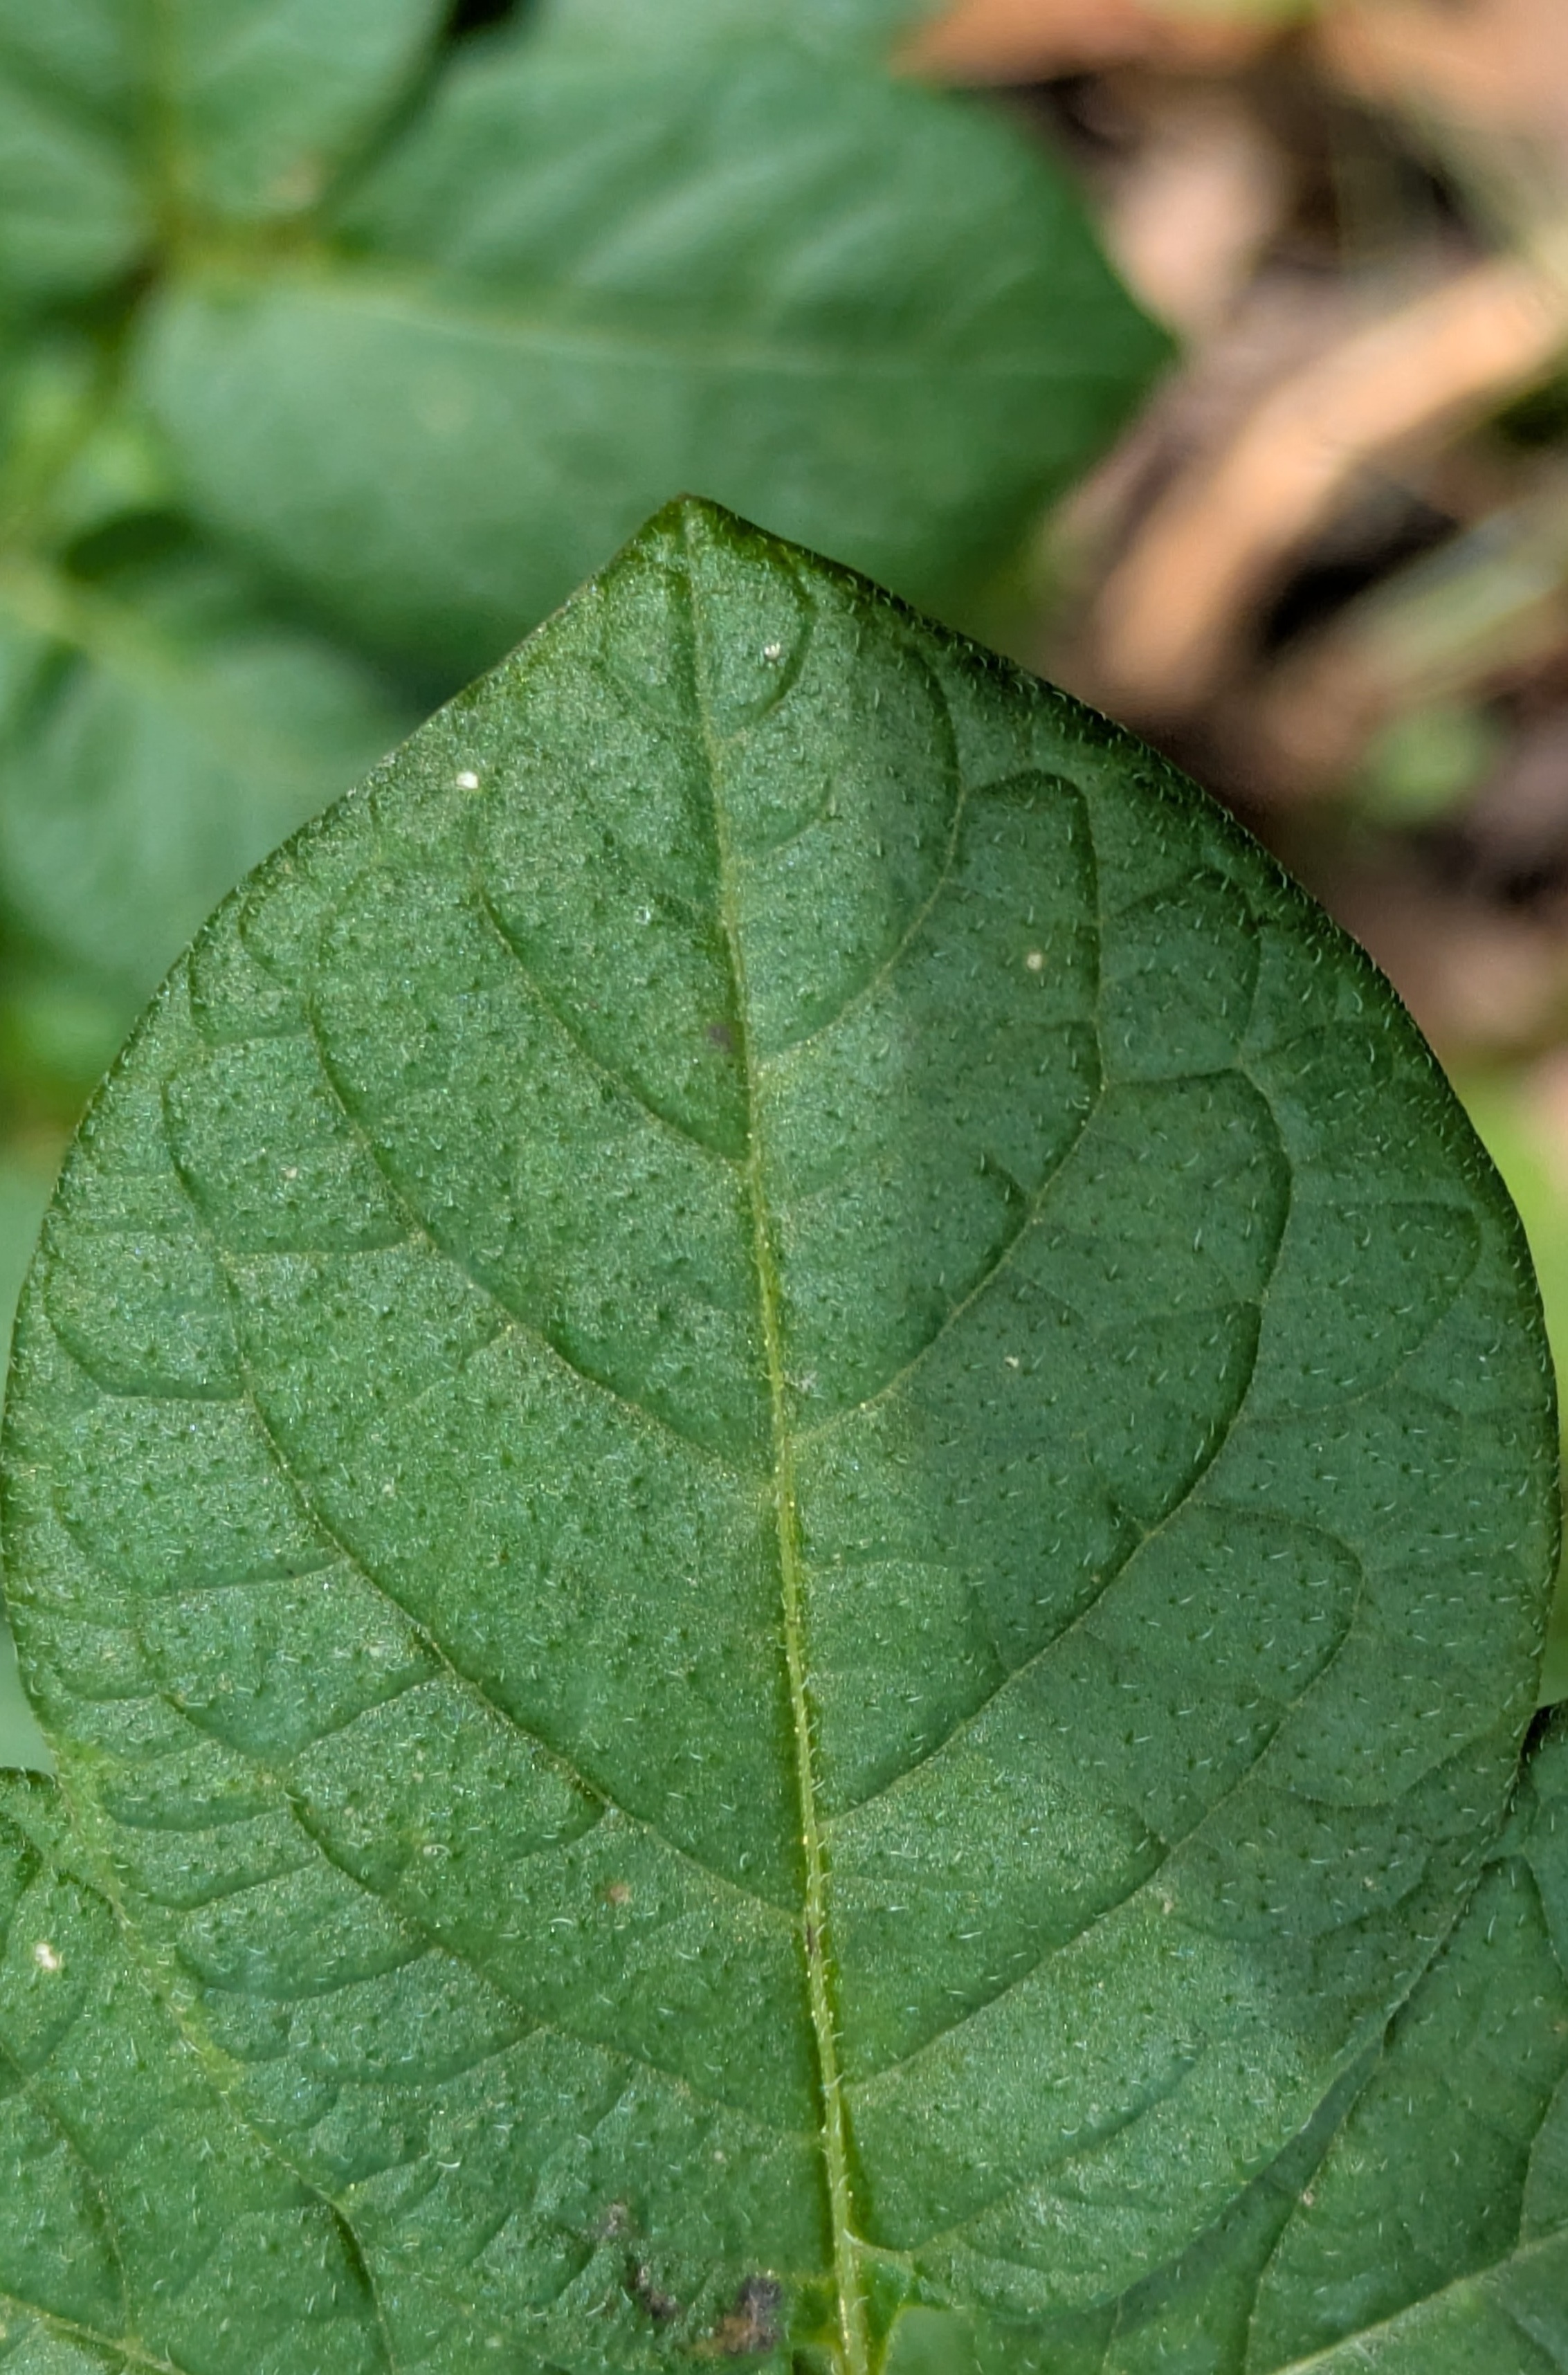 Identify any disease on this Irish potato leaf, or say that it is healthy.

healthy
